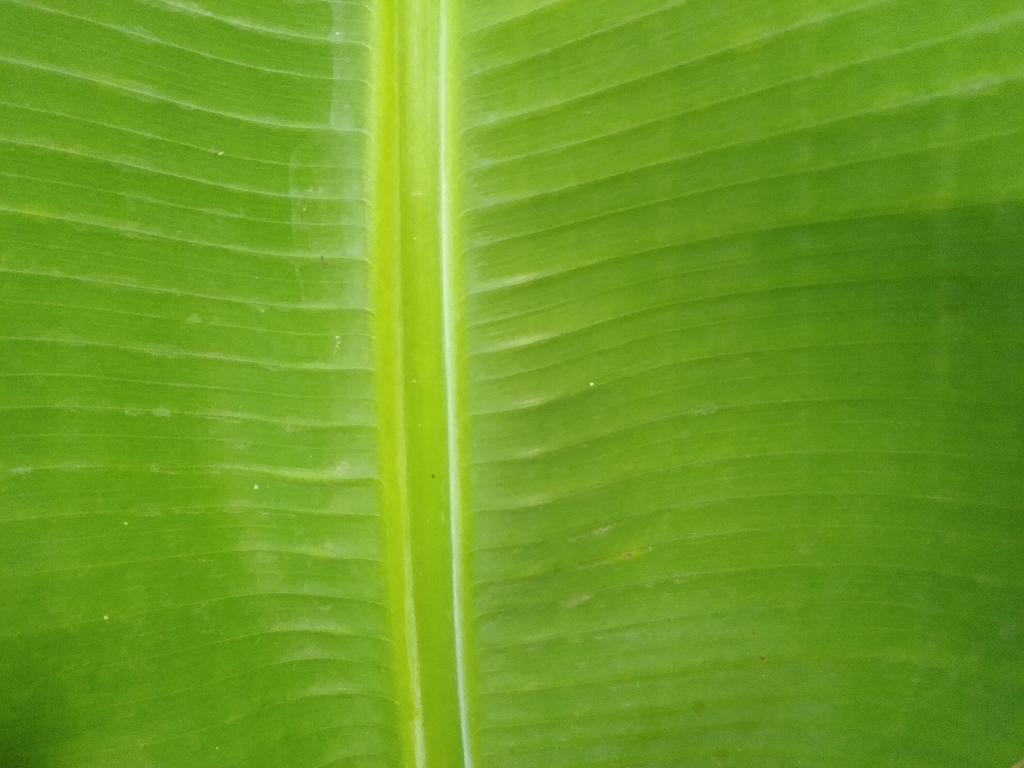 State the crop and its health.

banana, healthy
